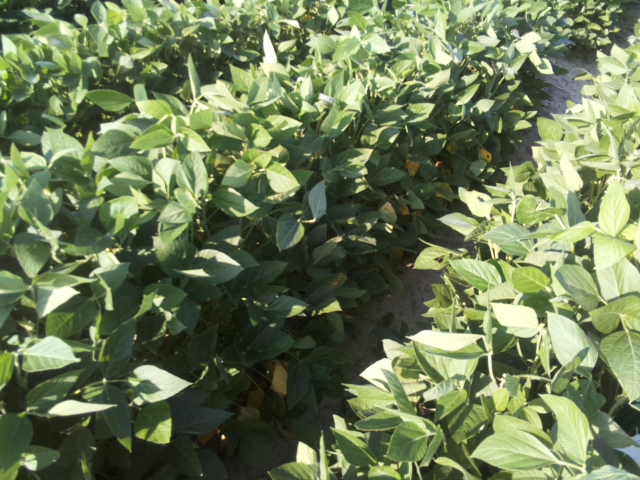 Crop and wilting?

soybean, leaflets folding inward at secondary pulvinus with no turgor loss in leaflets or petioles
